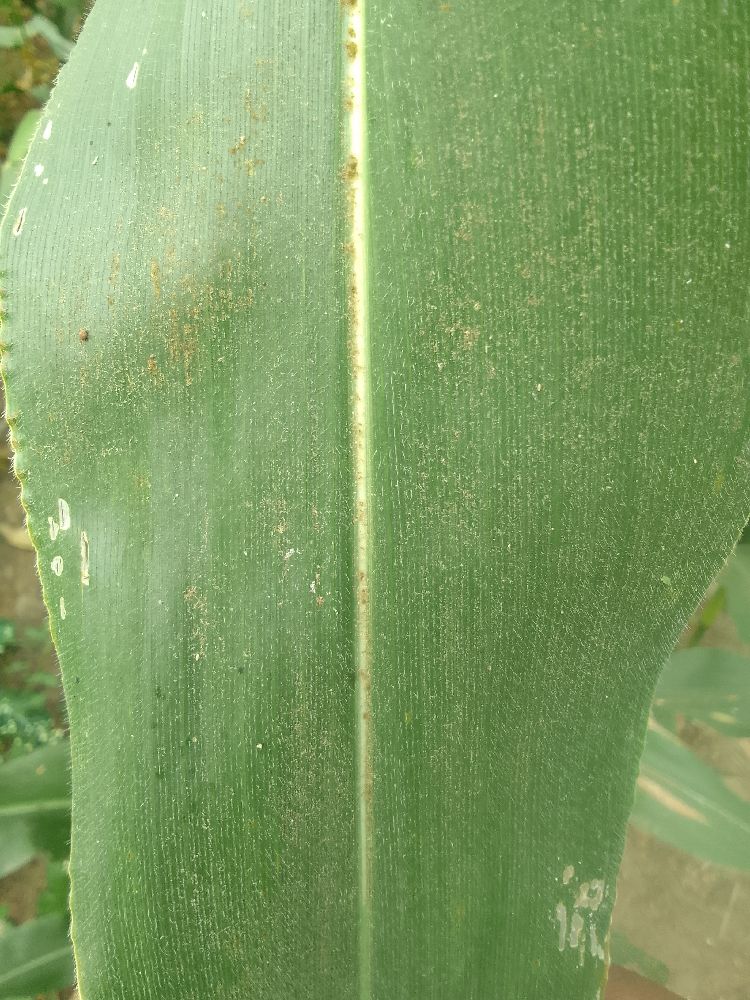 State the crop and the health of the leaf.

maize, healthy
